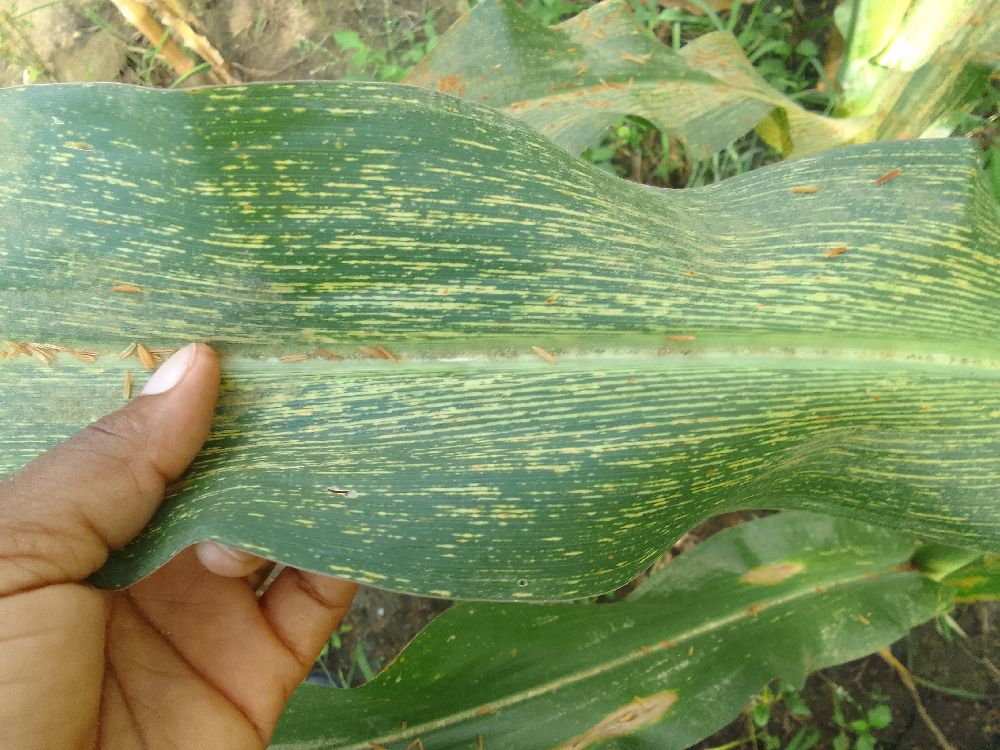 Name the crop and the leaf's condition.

maize, maize streak virus
